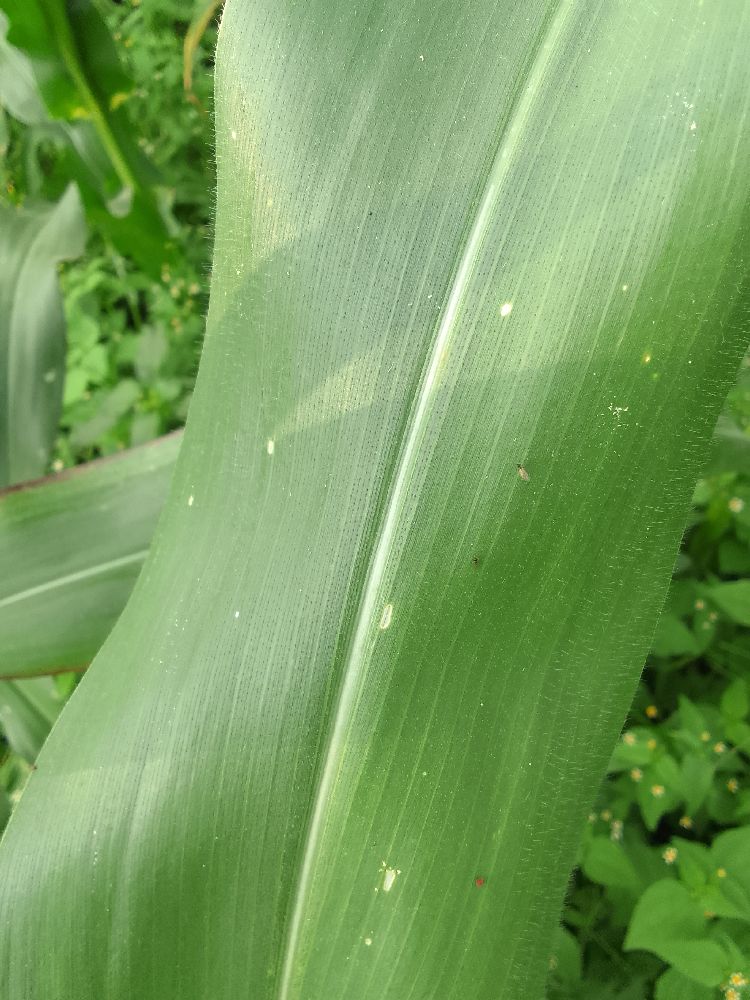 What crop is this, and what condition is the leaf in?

maize, healthy
